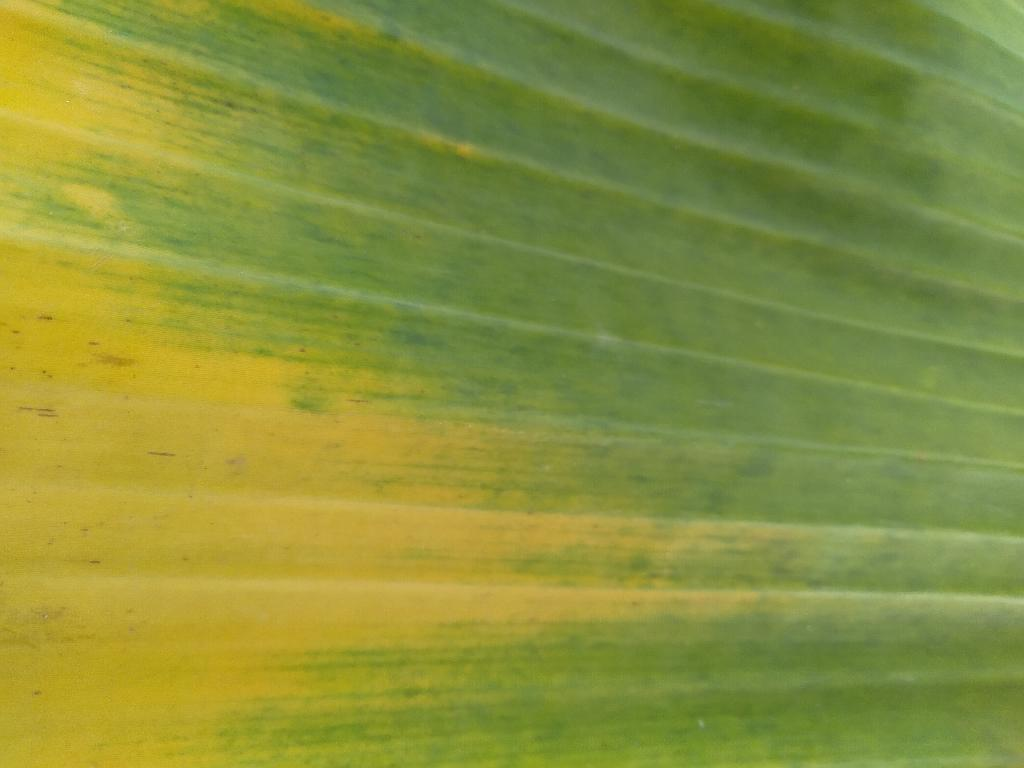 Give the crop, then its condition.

banana, fusarium wilt race 1
